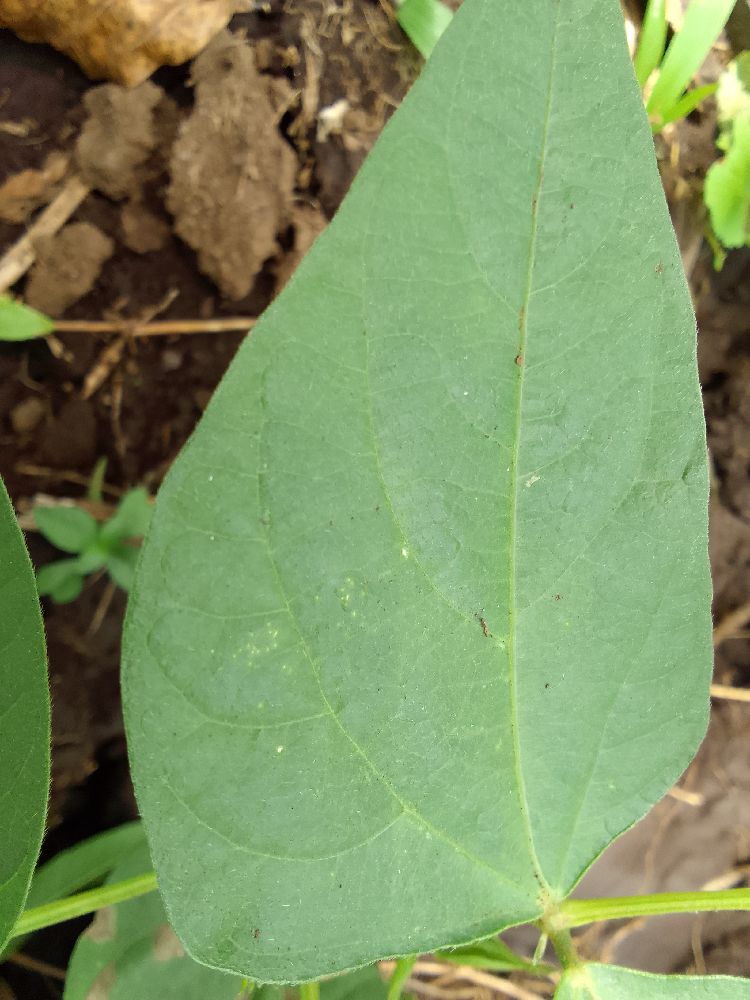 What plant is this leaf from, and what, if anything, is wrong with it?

common bean, healthy
